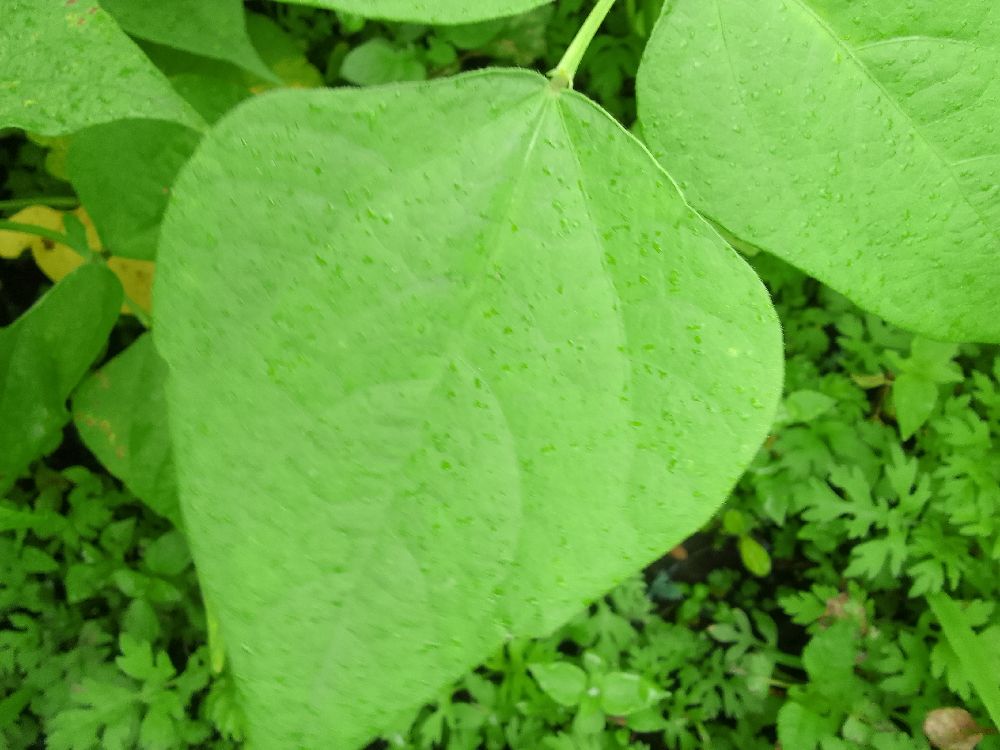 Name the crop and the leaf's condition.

common bean, healthy
